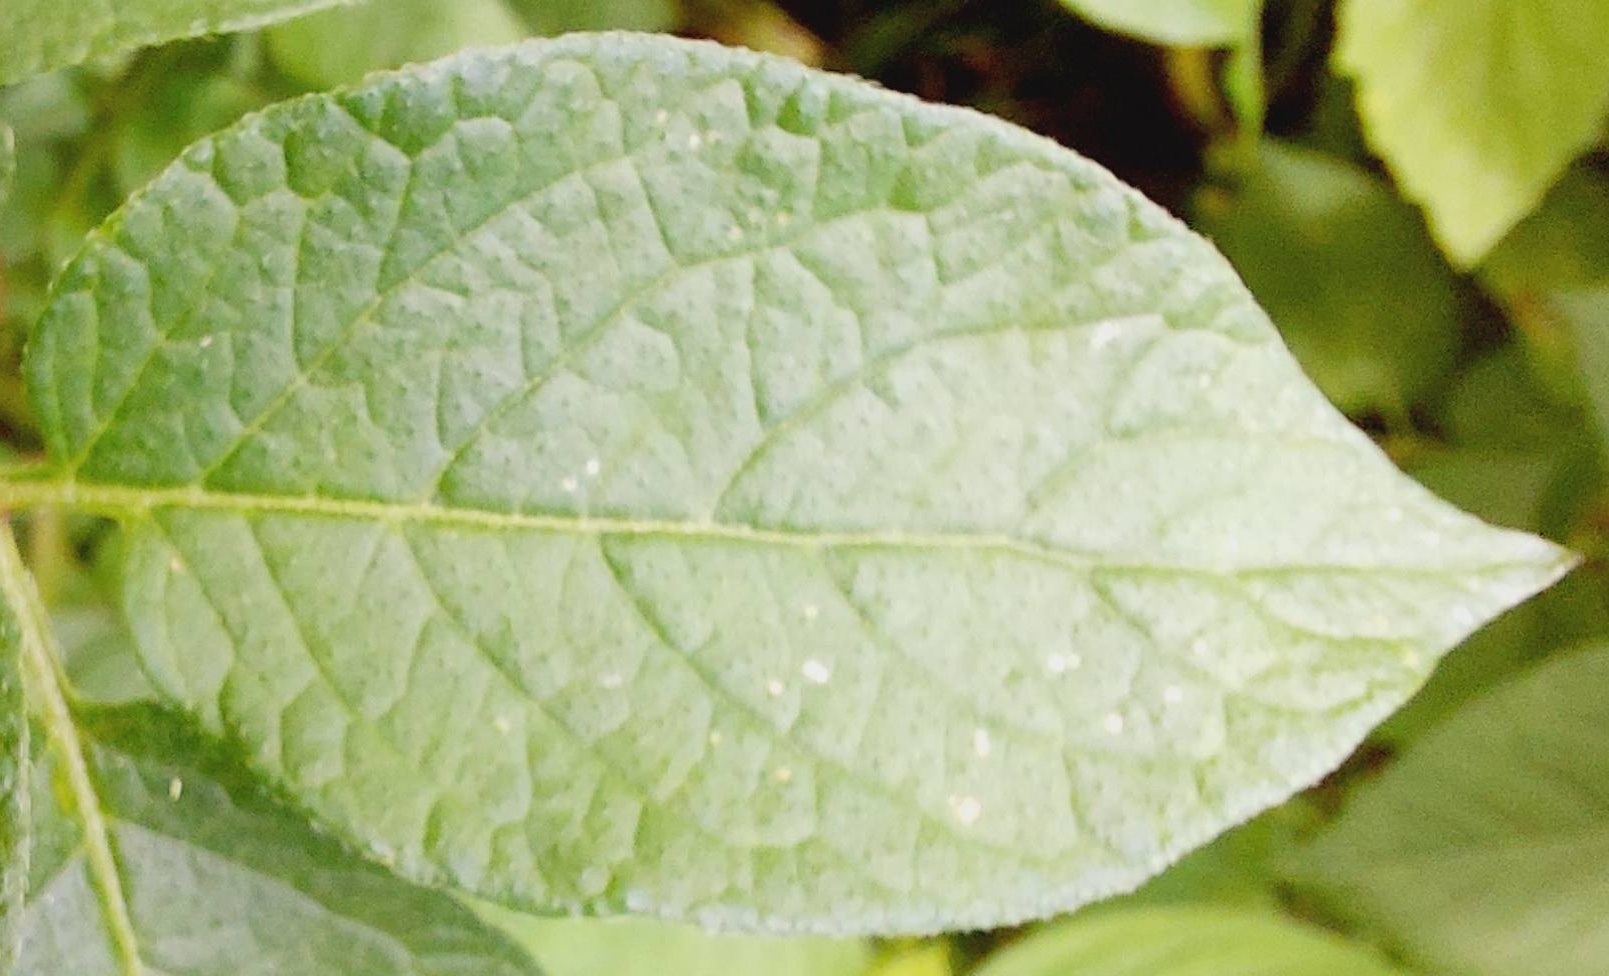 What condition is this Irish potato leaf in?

healthy
